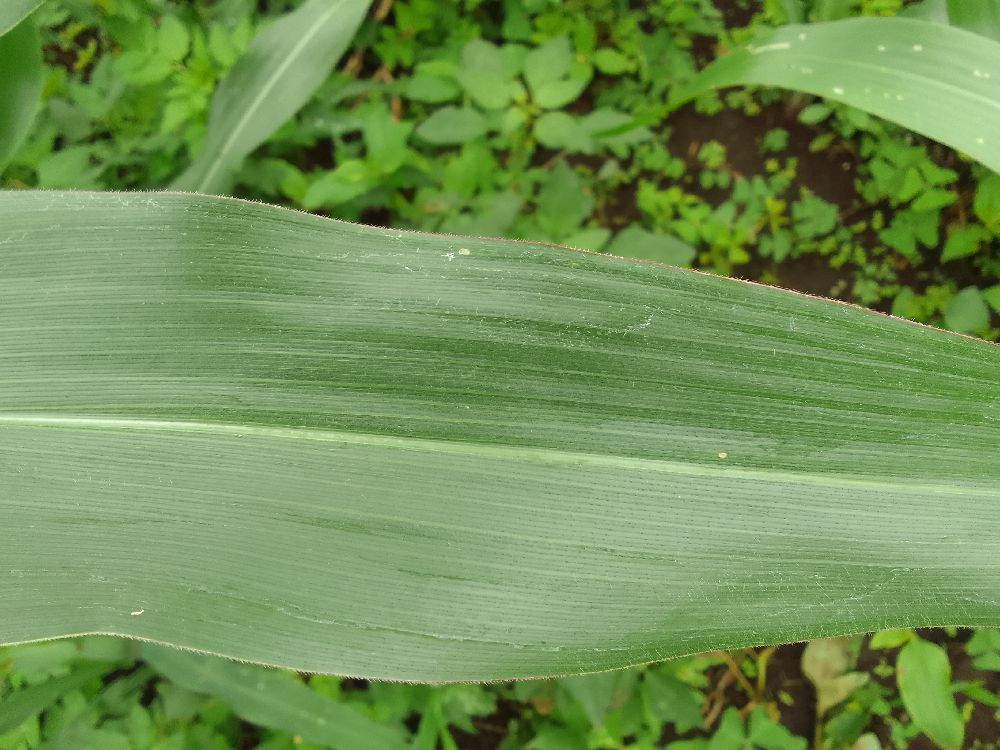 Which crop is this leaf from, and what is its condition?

maize, healthy
